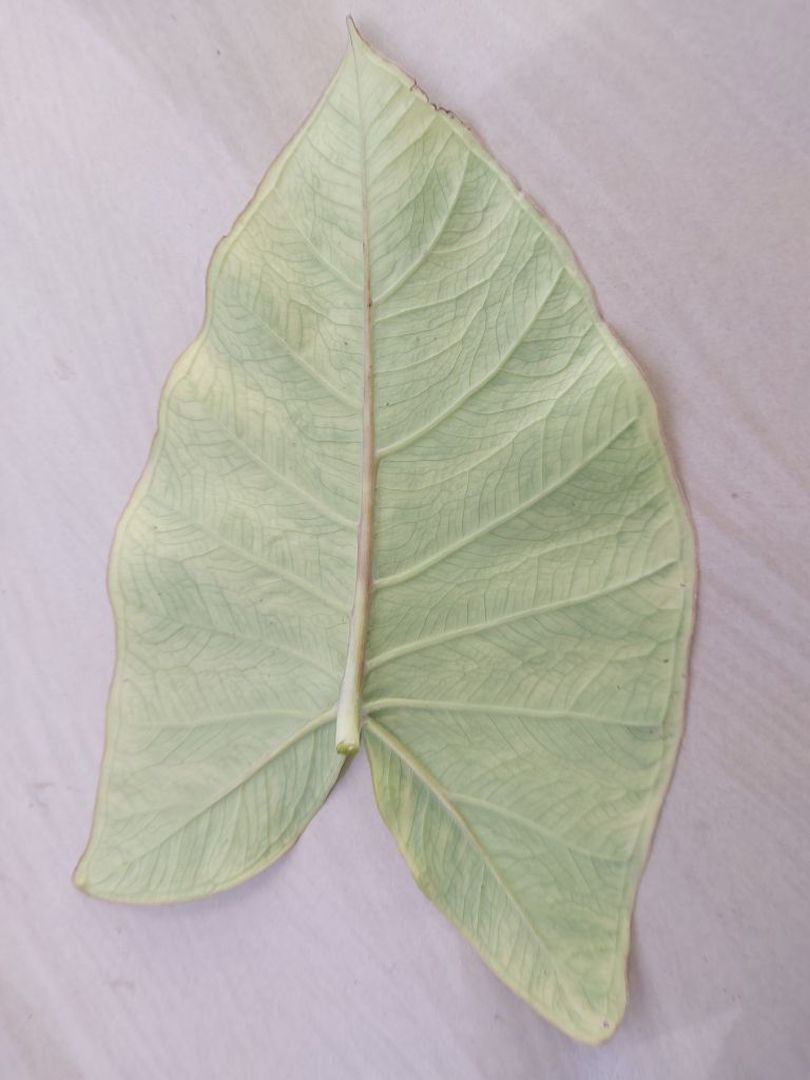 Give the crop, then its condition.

taro, mosaic
